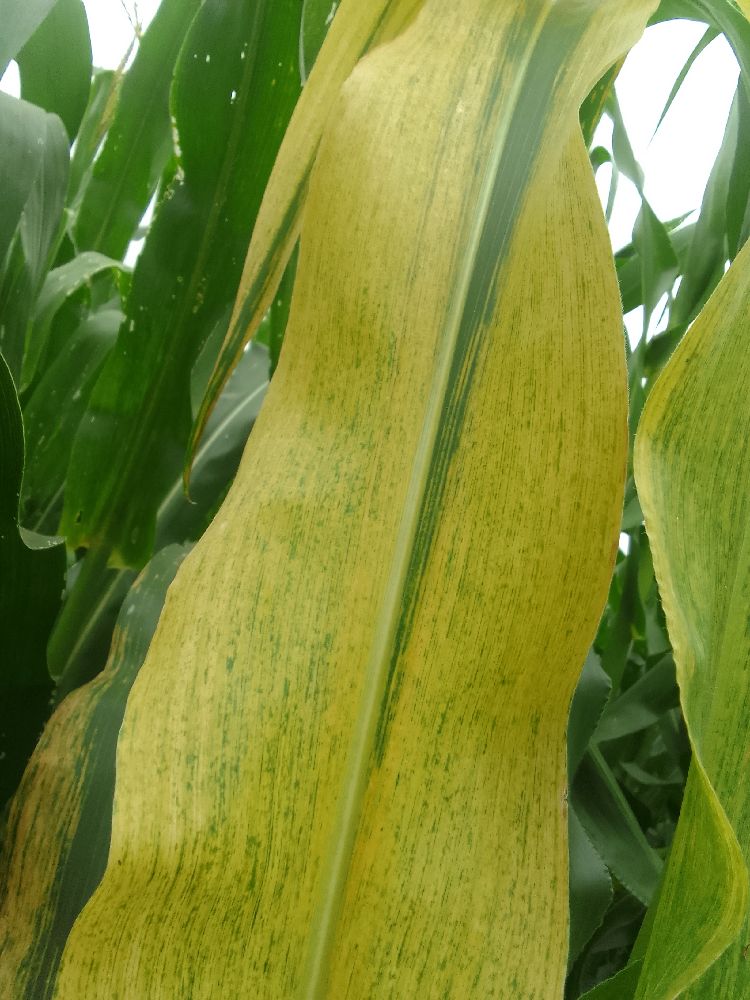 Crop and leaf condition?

maize, maize lethal necrosis
